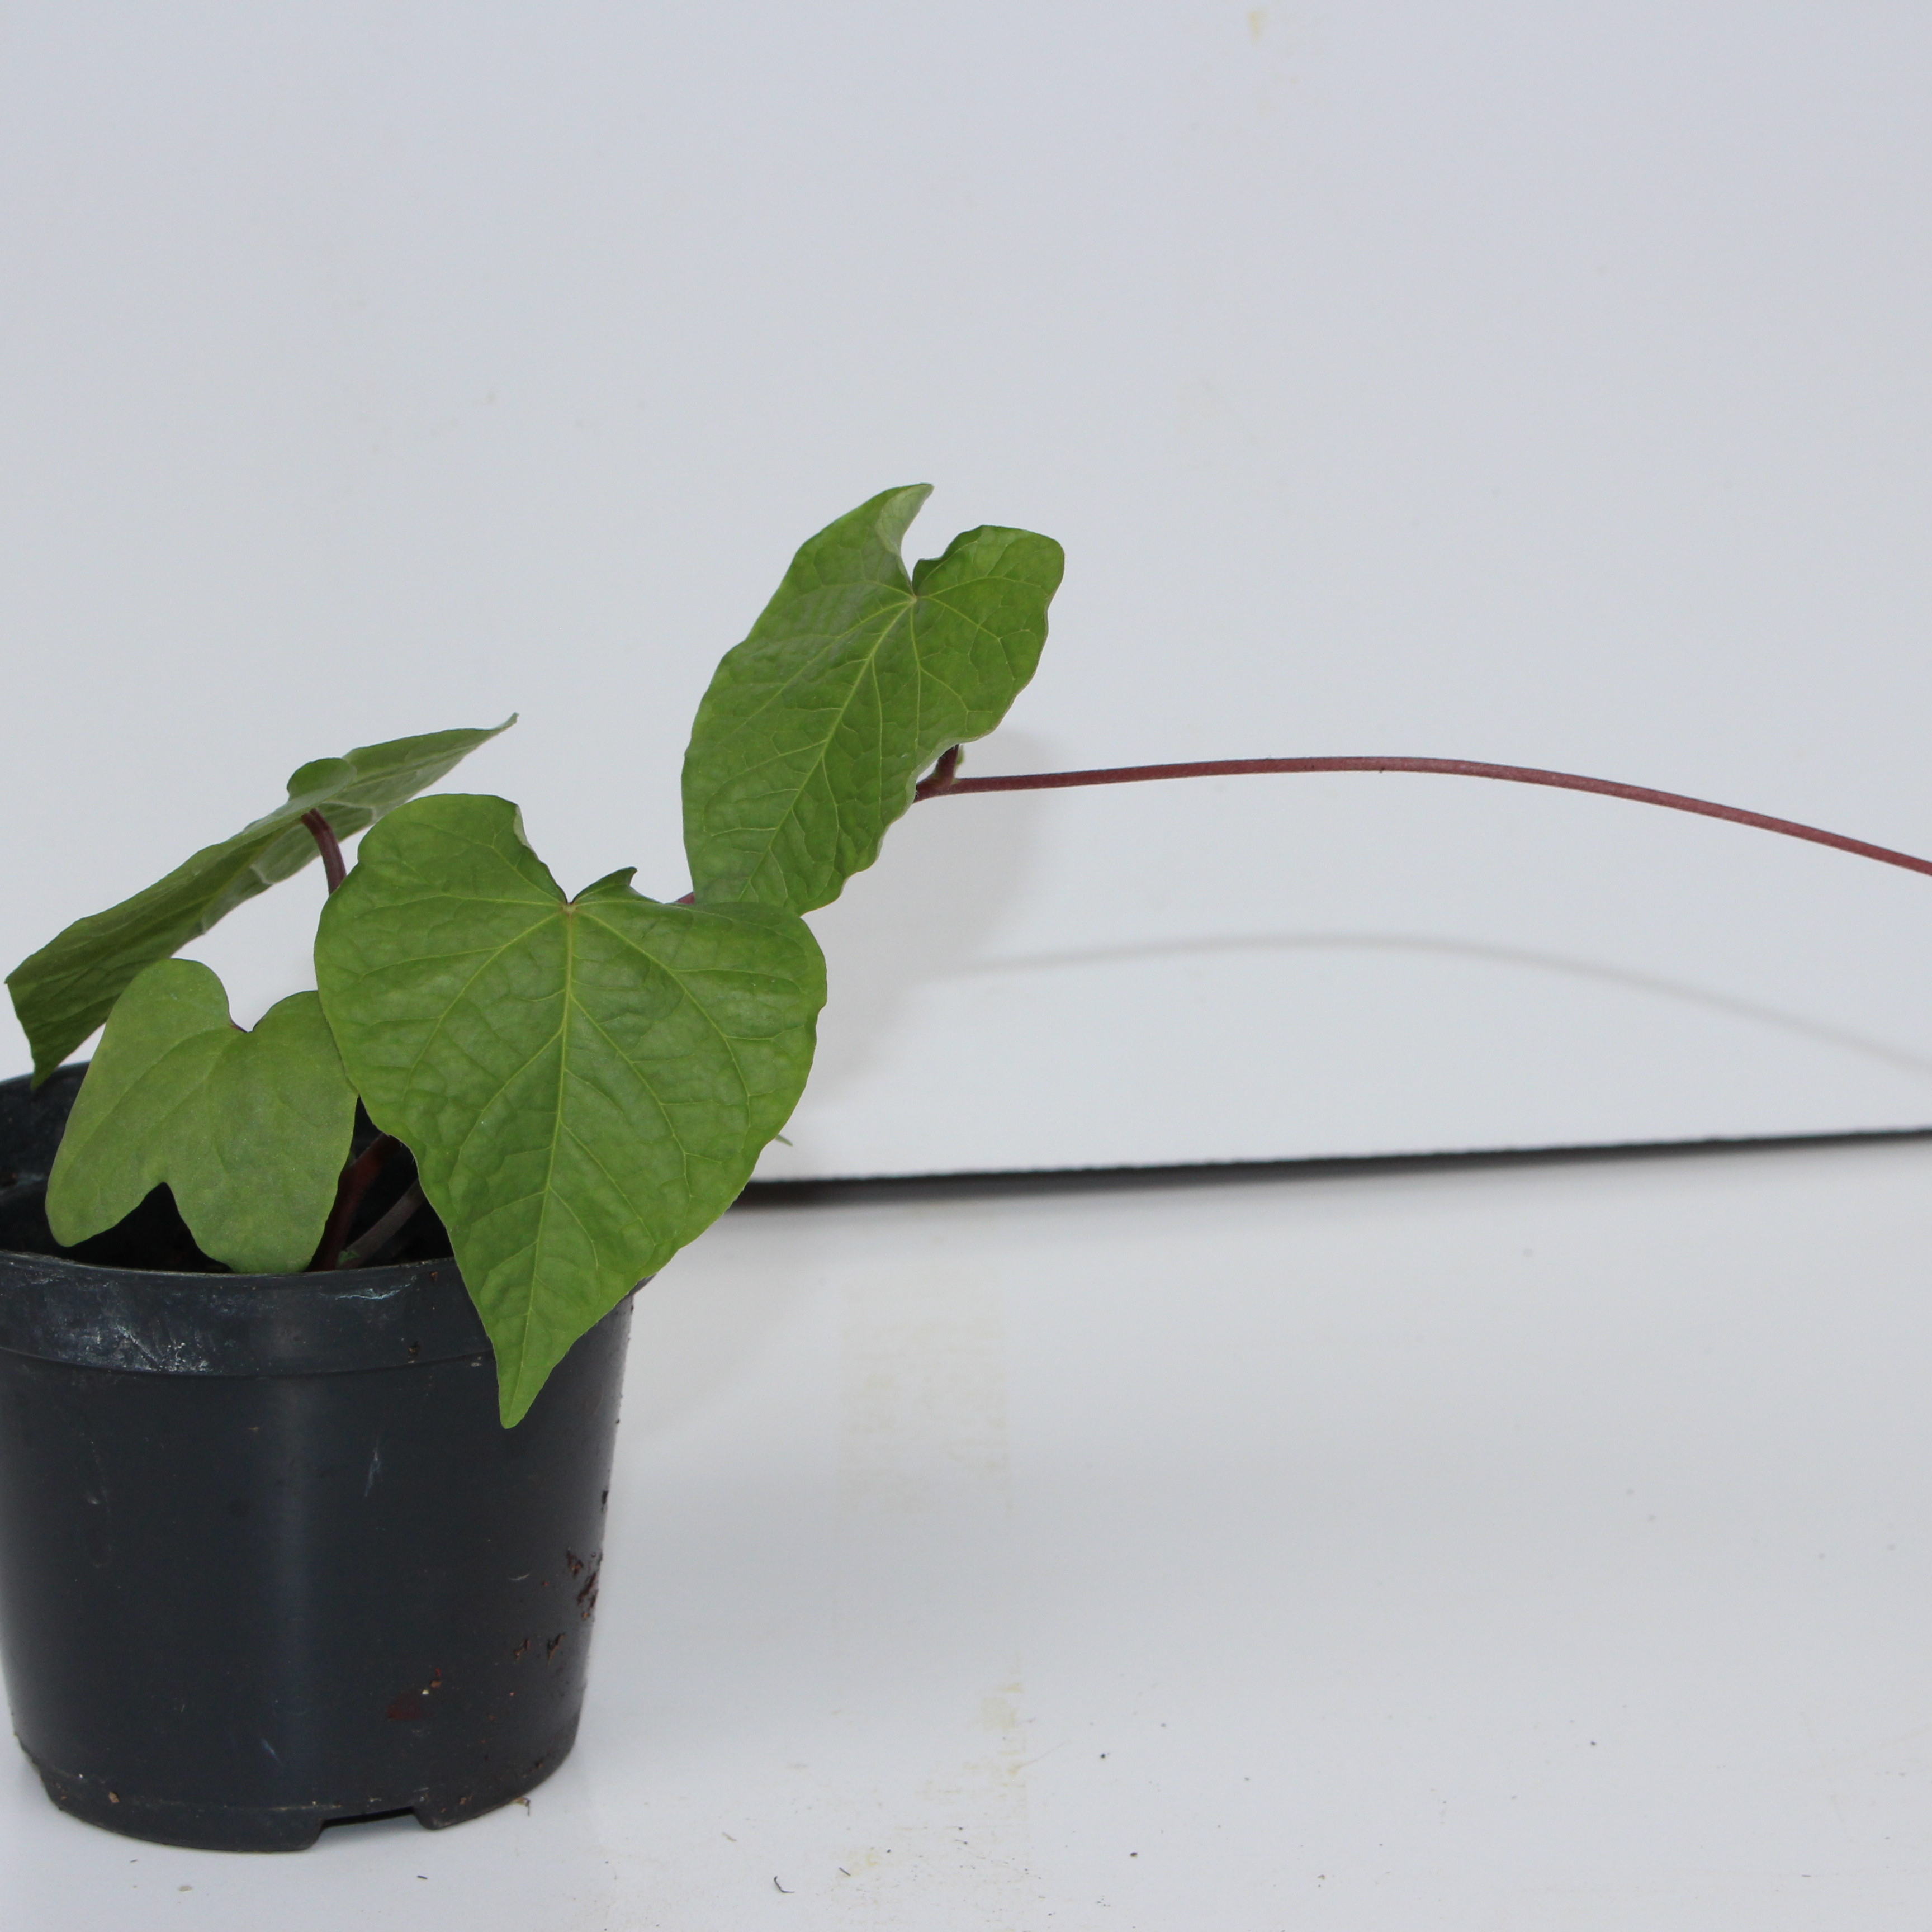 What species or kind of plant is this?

Convolvulus arvensis
